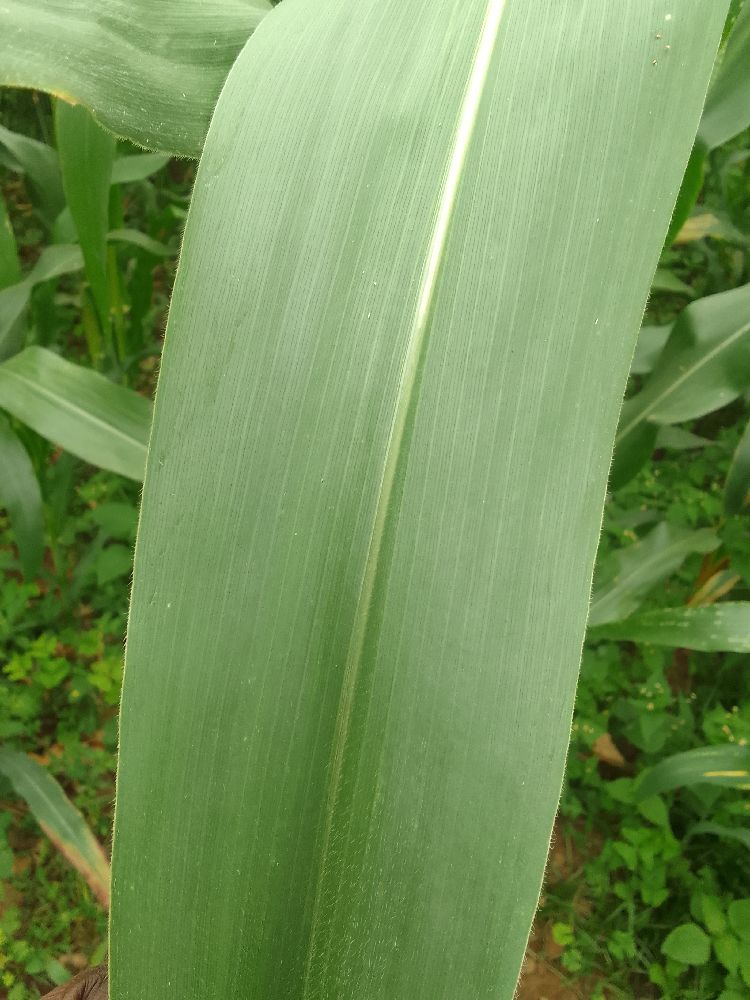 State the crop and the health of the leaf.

maize, healthy
